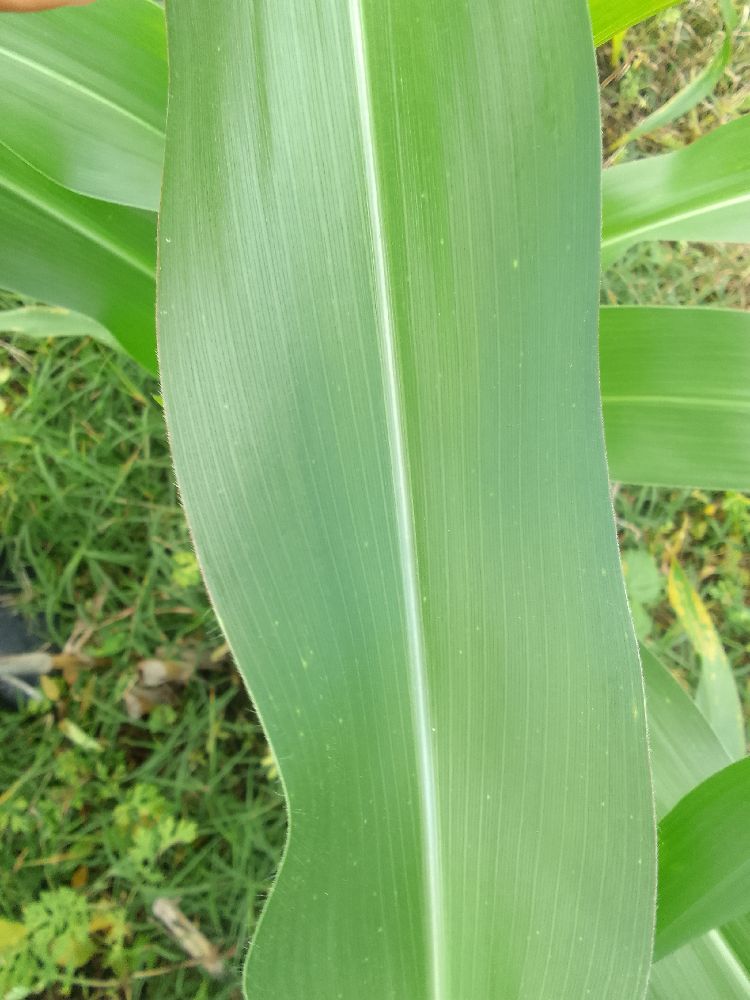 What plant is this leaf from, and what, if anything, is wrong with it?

maize, healthy
